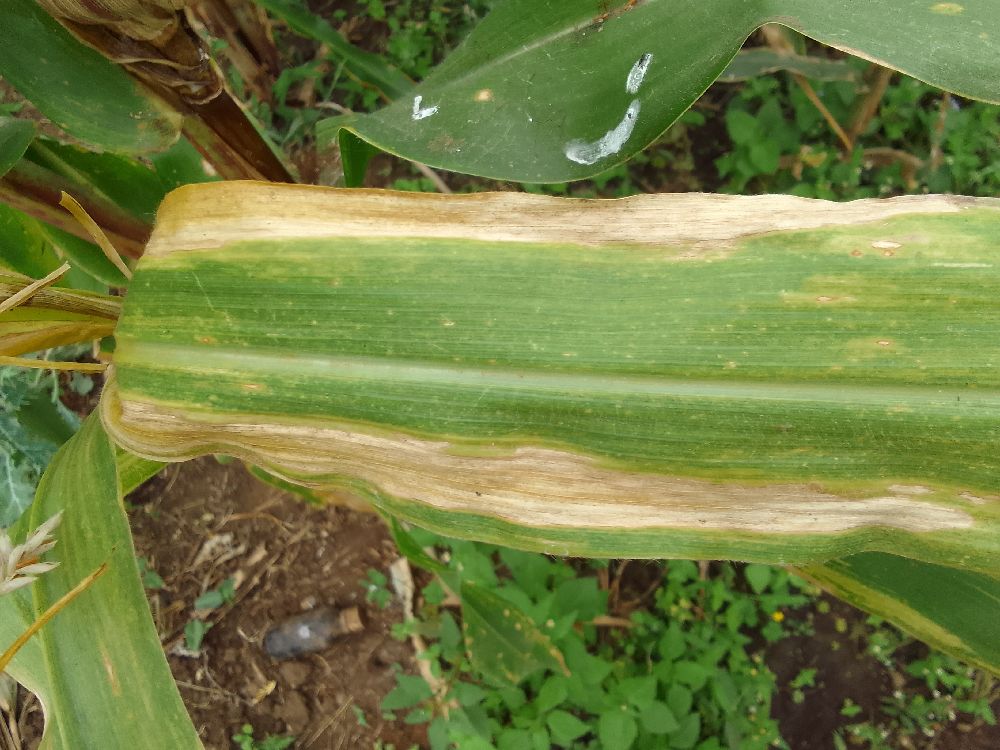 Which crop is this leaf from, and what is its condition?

maize, maize lethal necrosis
